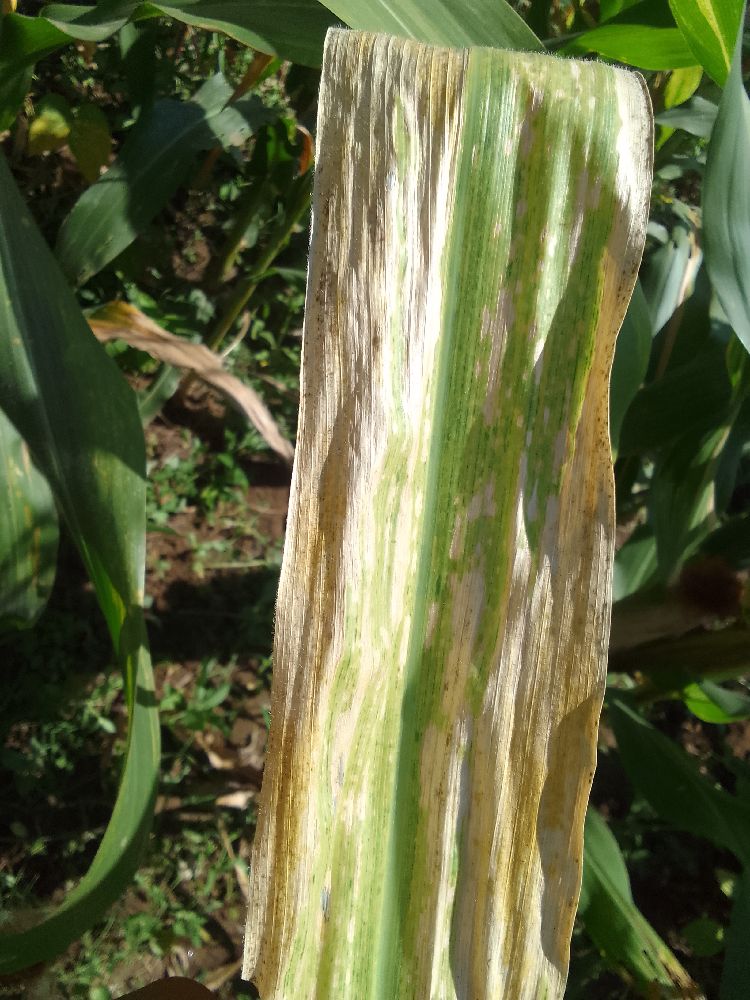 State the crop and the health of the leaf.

maize, maize lethal necrosis
